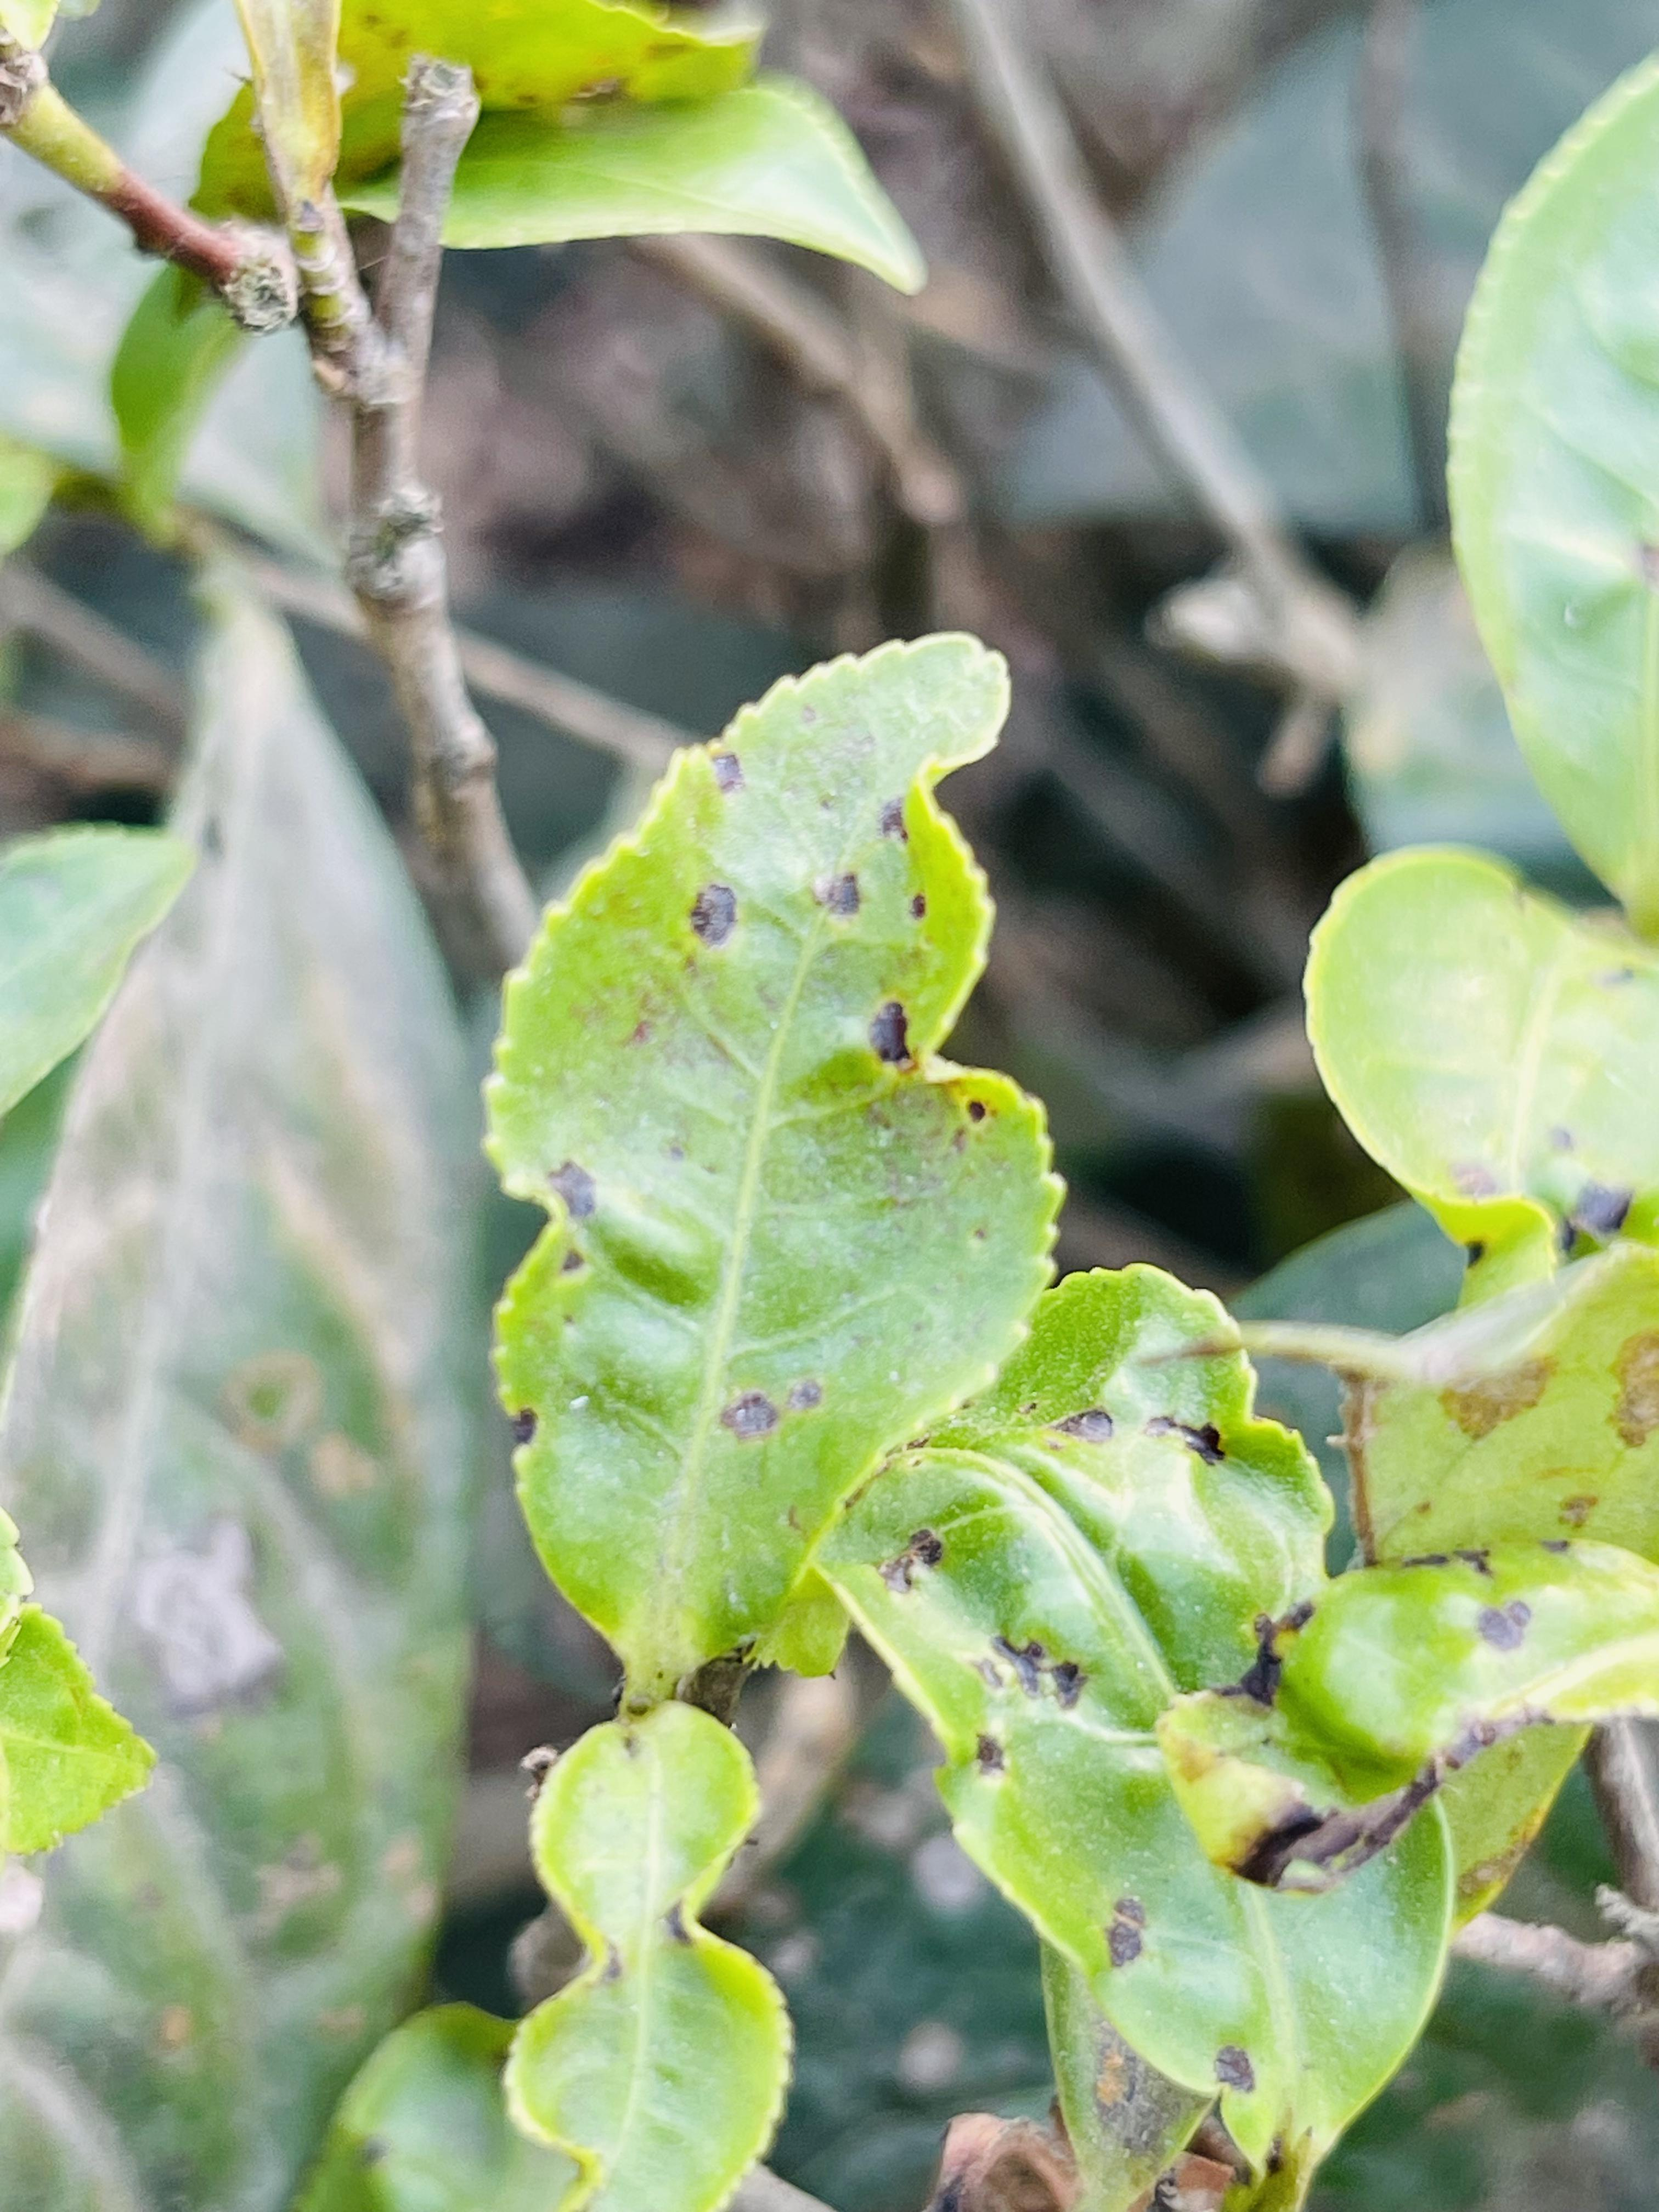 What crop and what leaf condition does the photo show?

tea, helopeltis
